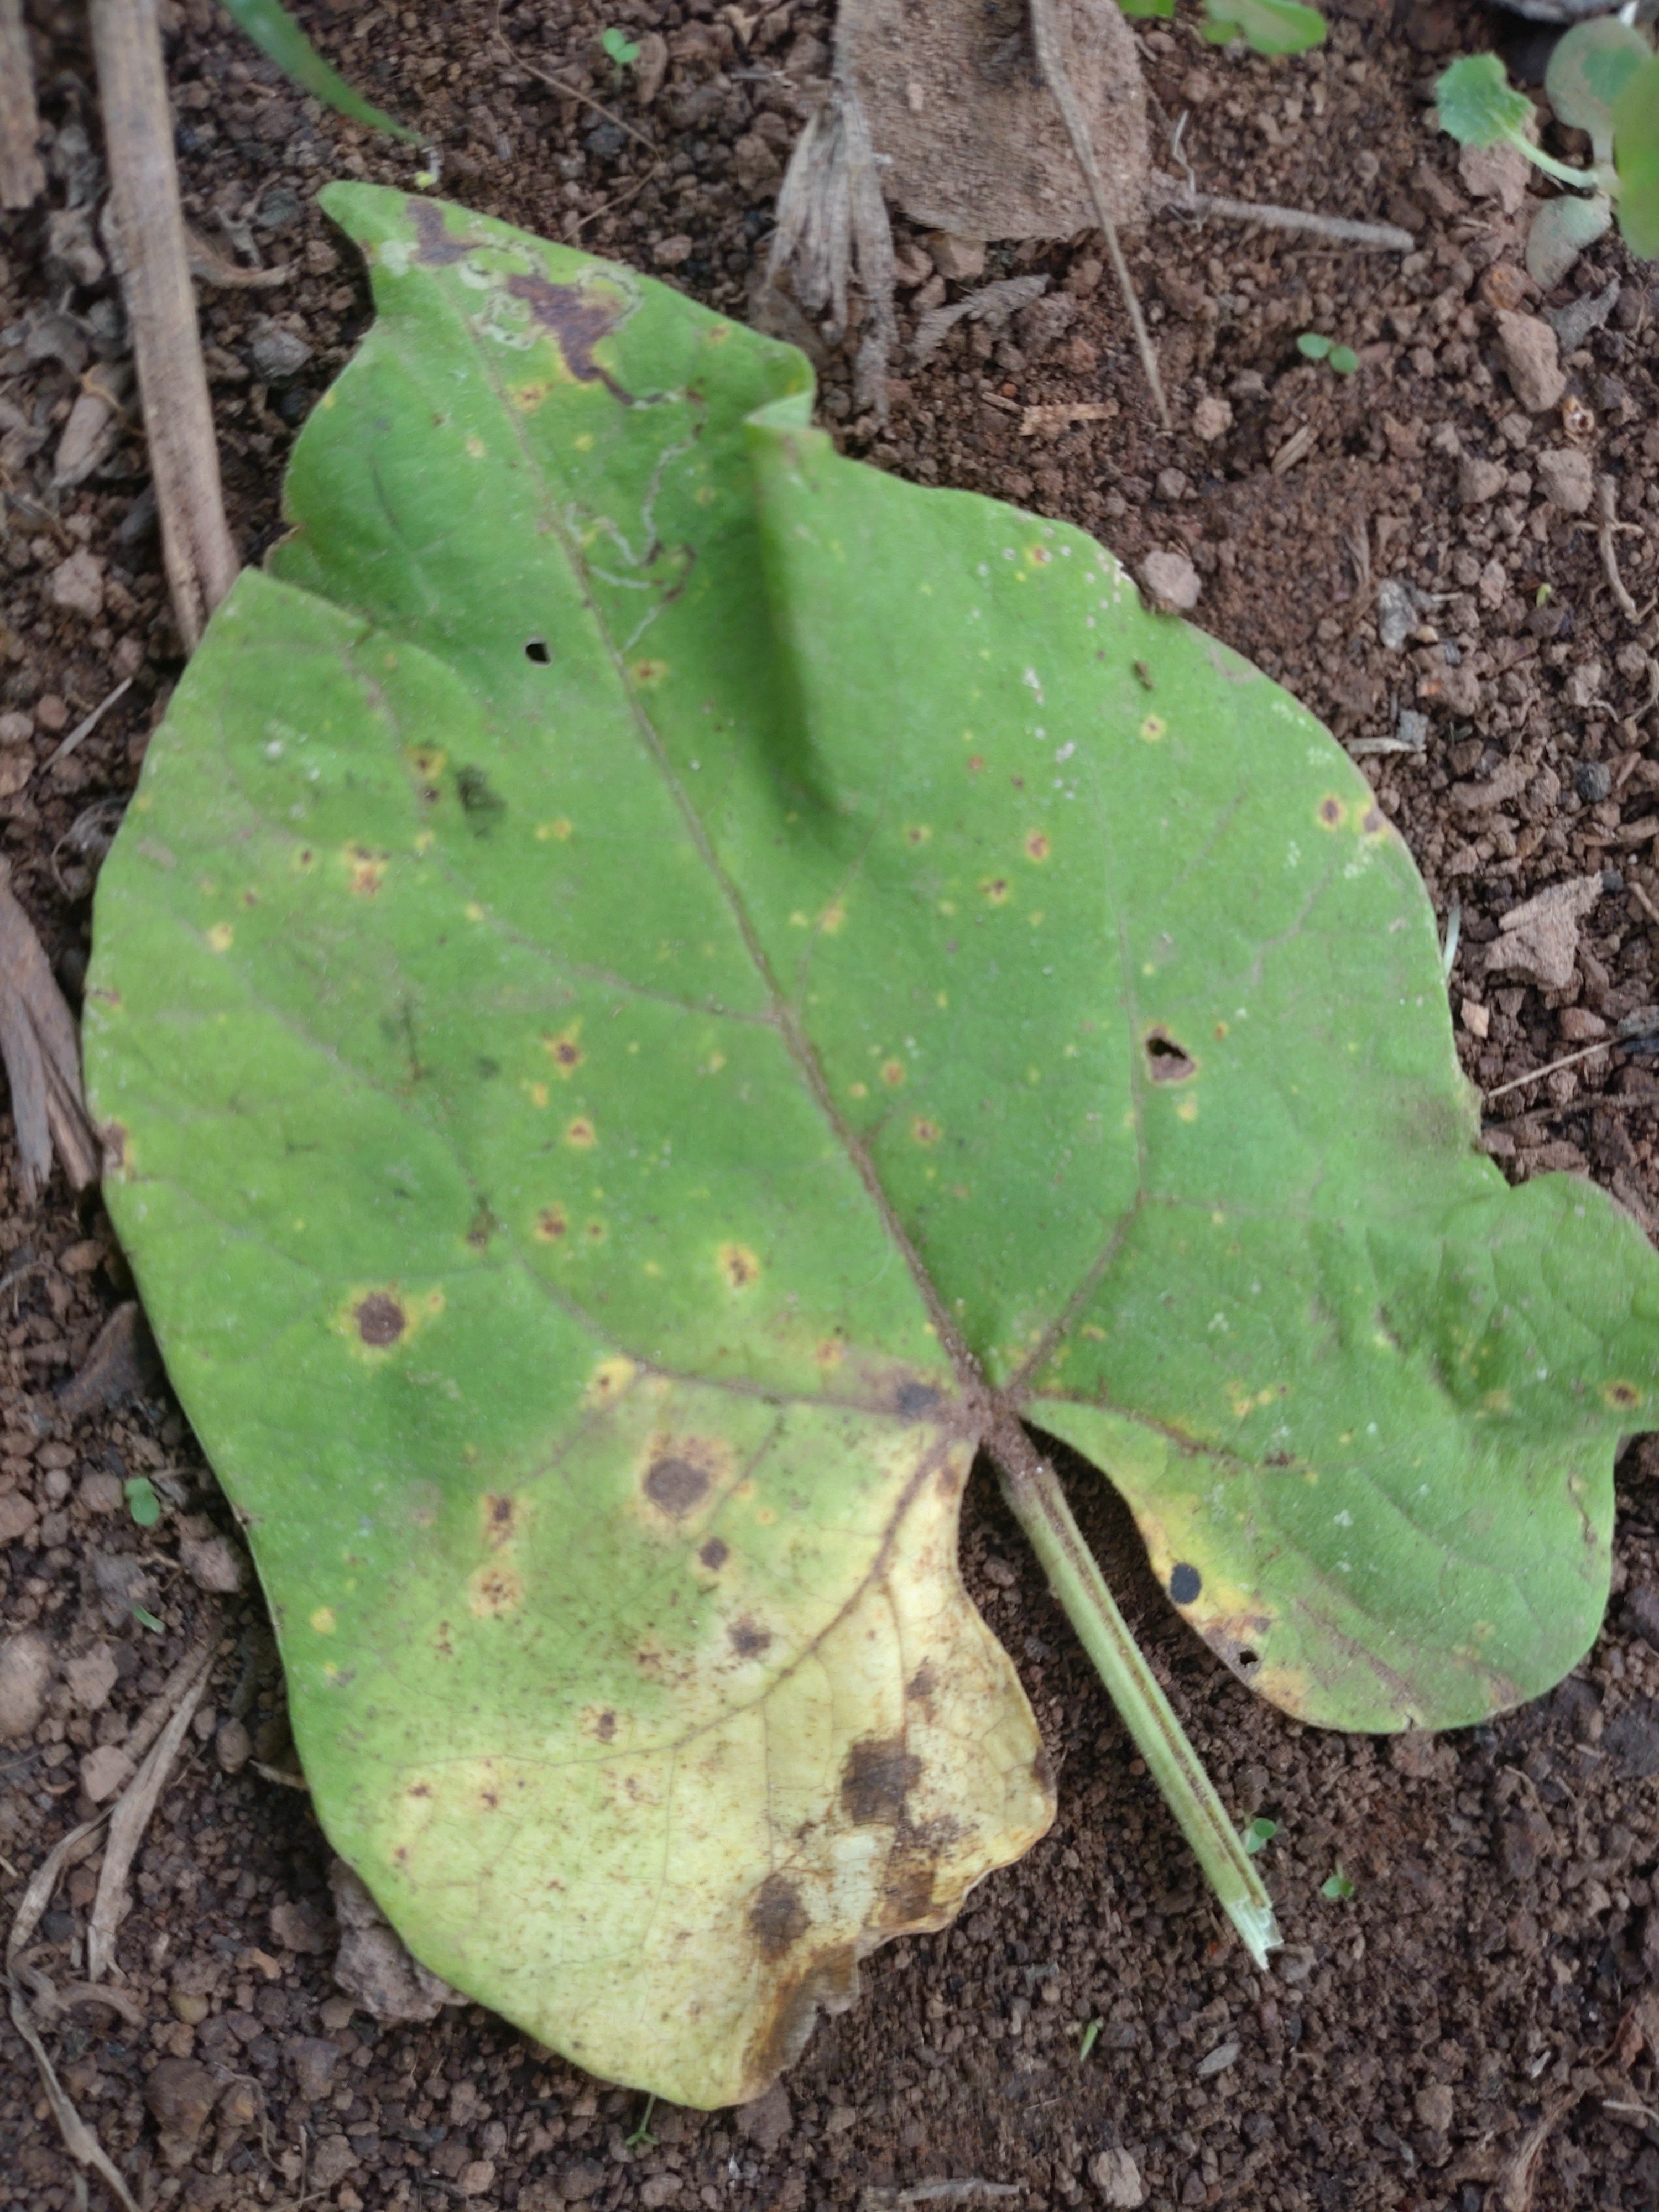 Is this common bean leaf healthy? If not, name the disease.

rust
